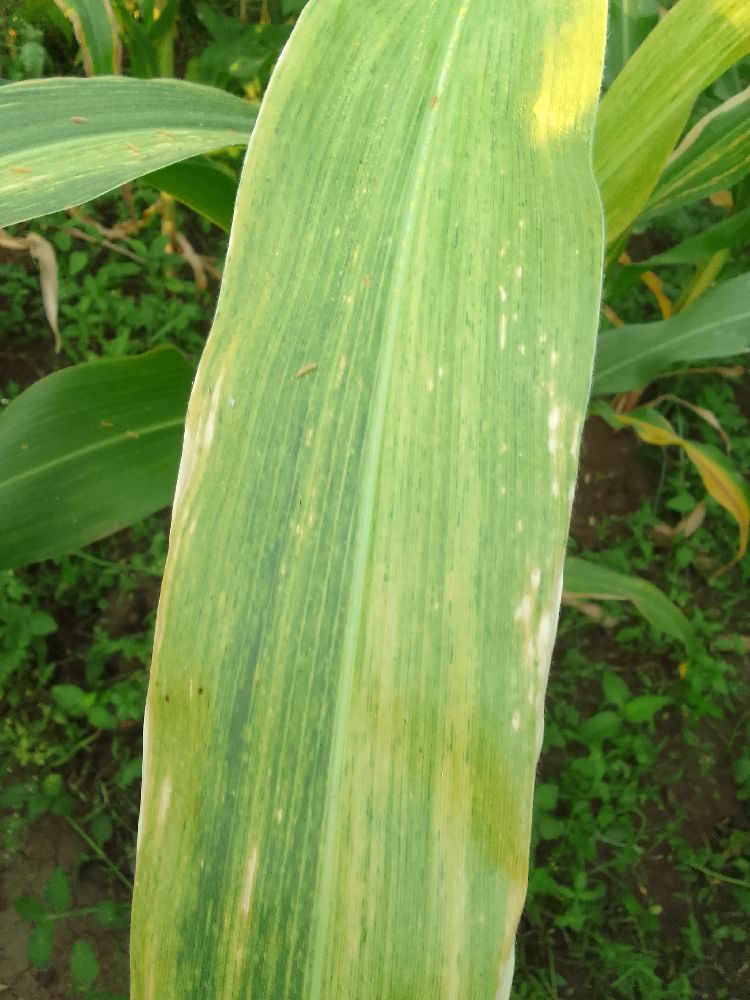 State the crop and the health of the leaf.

maize, maize lethal necrosis
